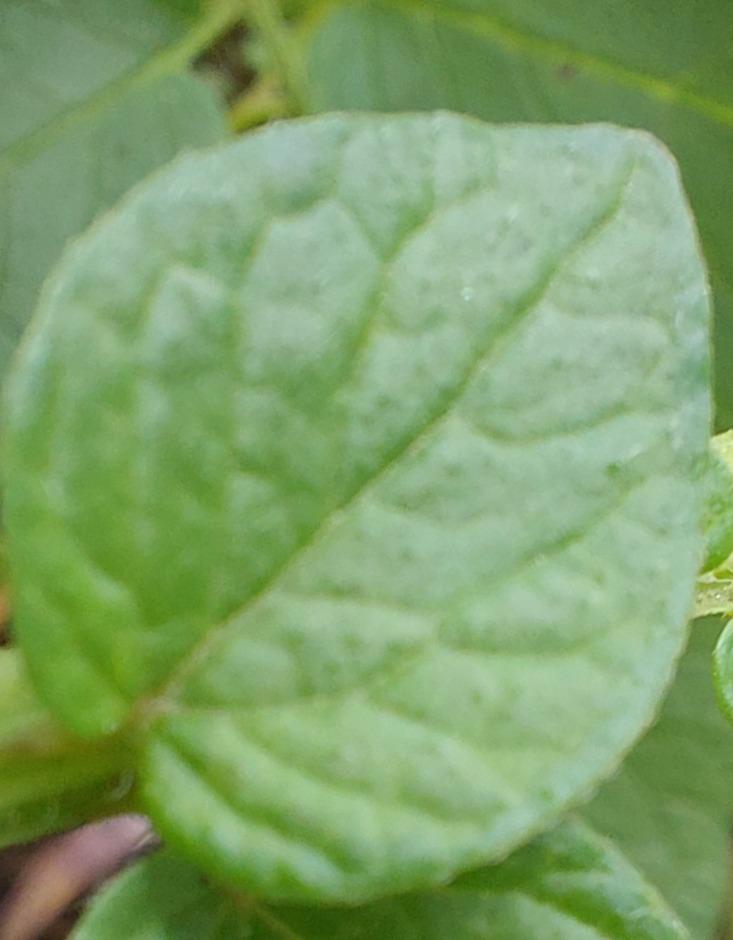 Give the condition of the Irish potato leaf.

healthy
